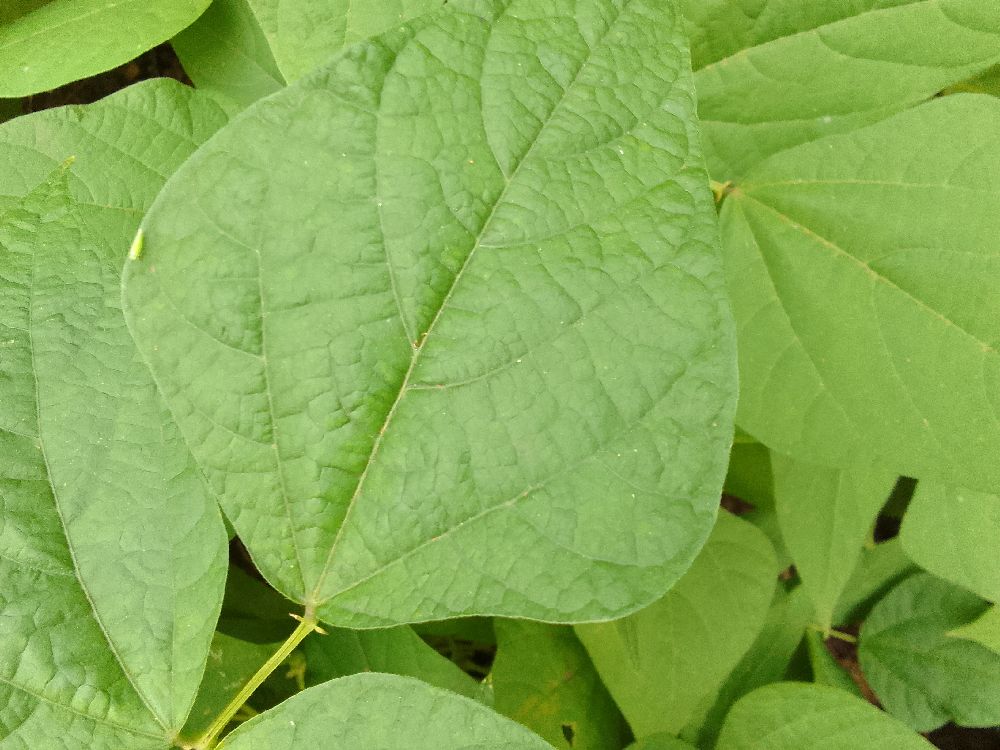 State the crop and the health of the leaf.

common bean, healthy
